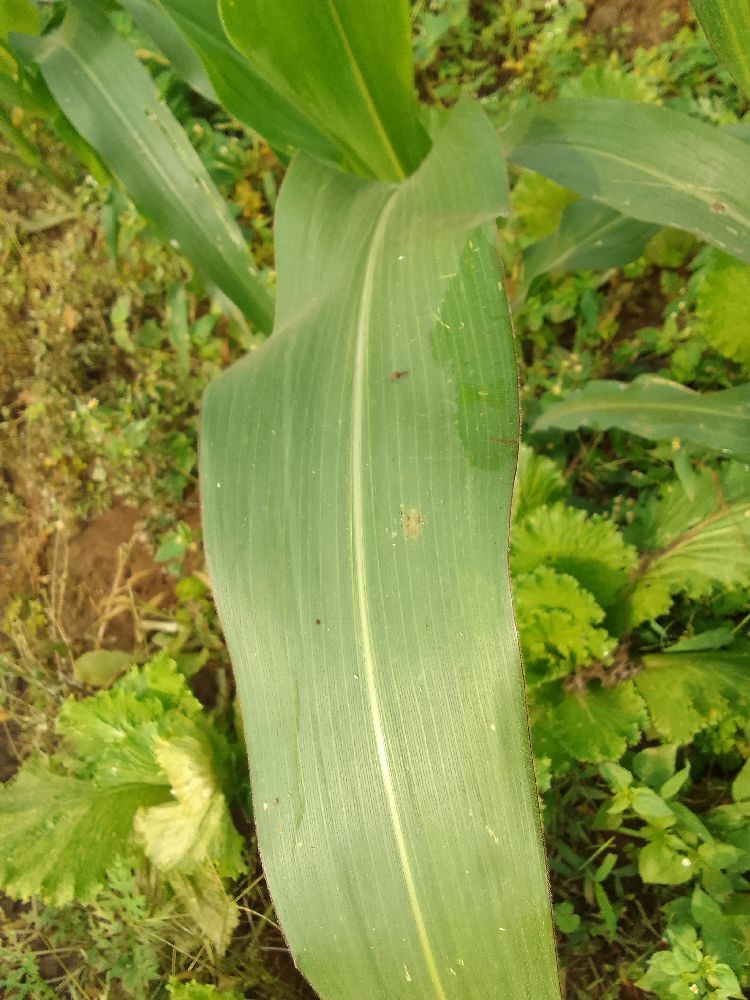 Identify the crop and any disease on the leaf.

maize, healthy
